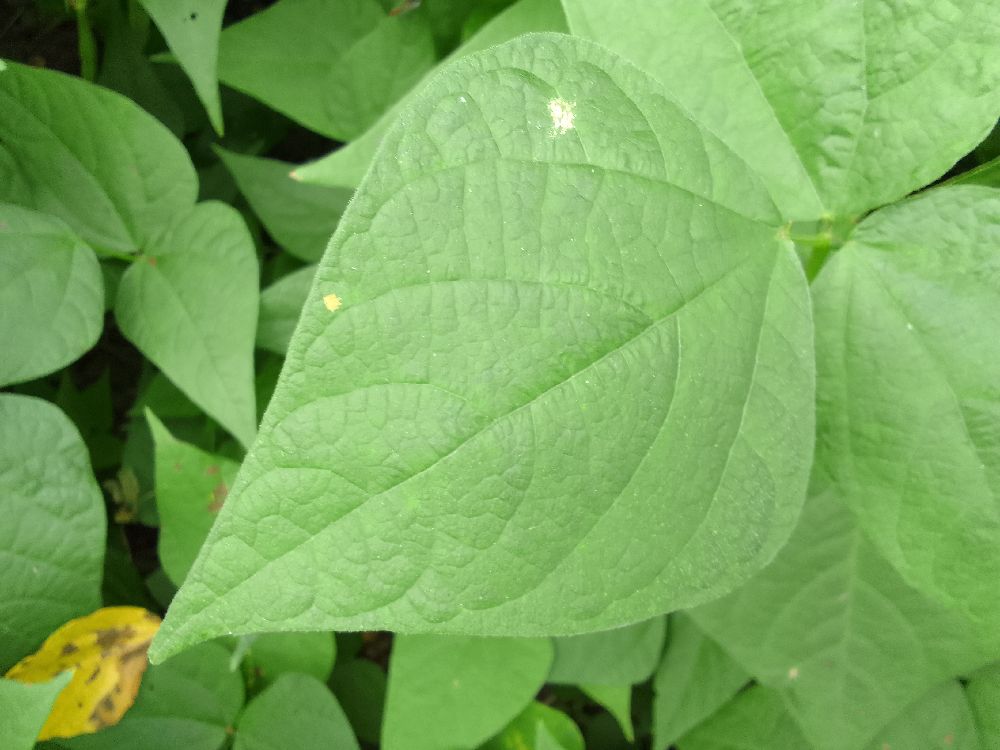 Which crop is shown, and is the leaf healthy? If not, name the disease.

common bean, healthy
